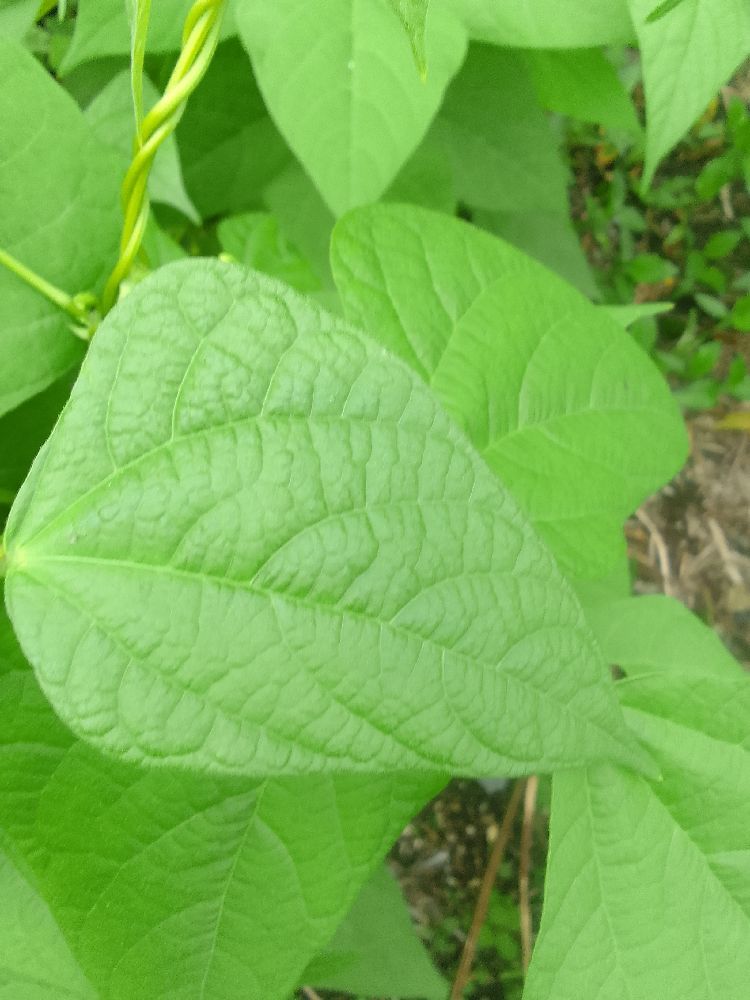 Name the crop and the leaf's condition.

common bean, healthy
